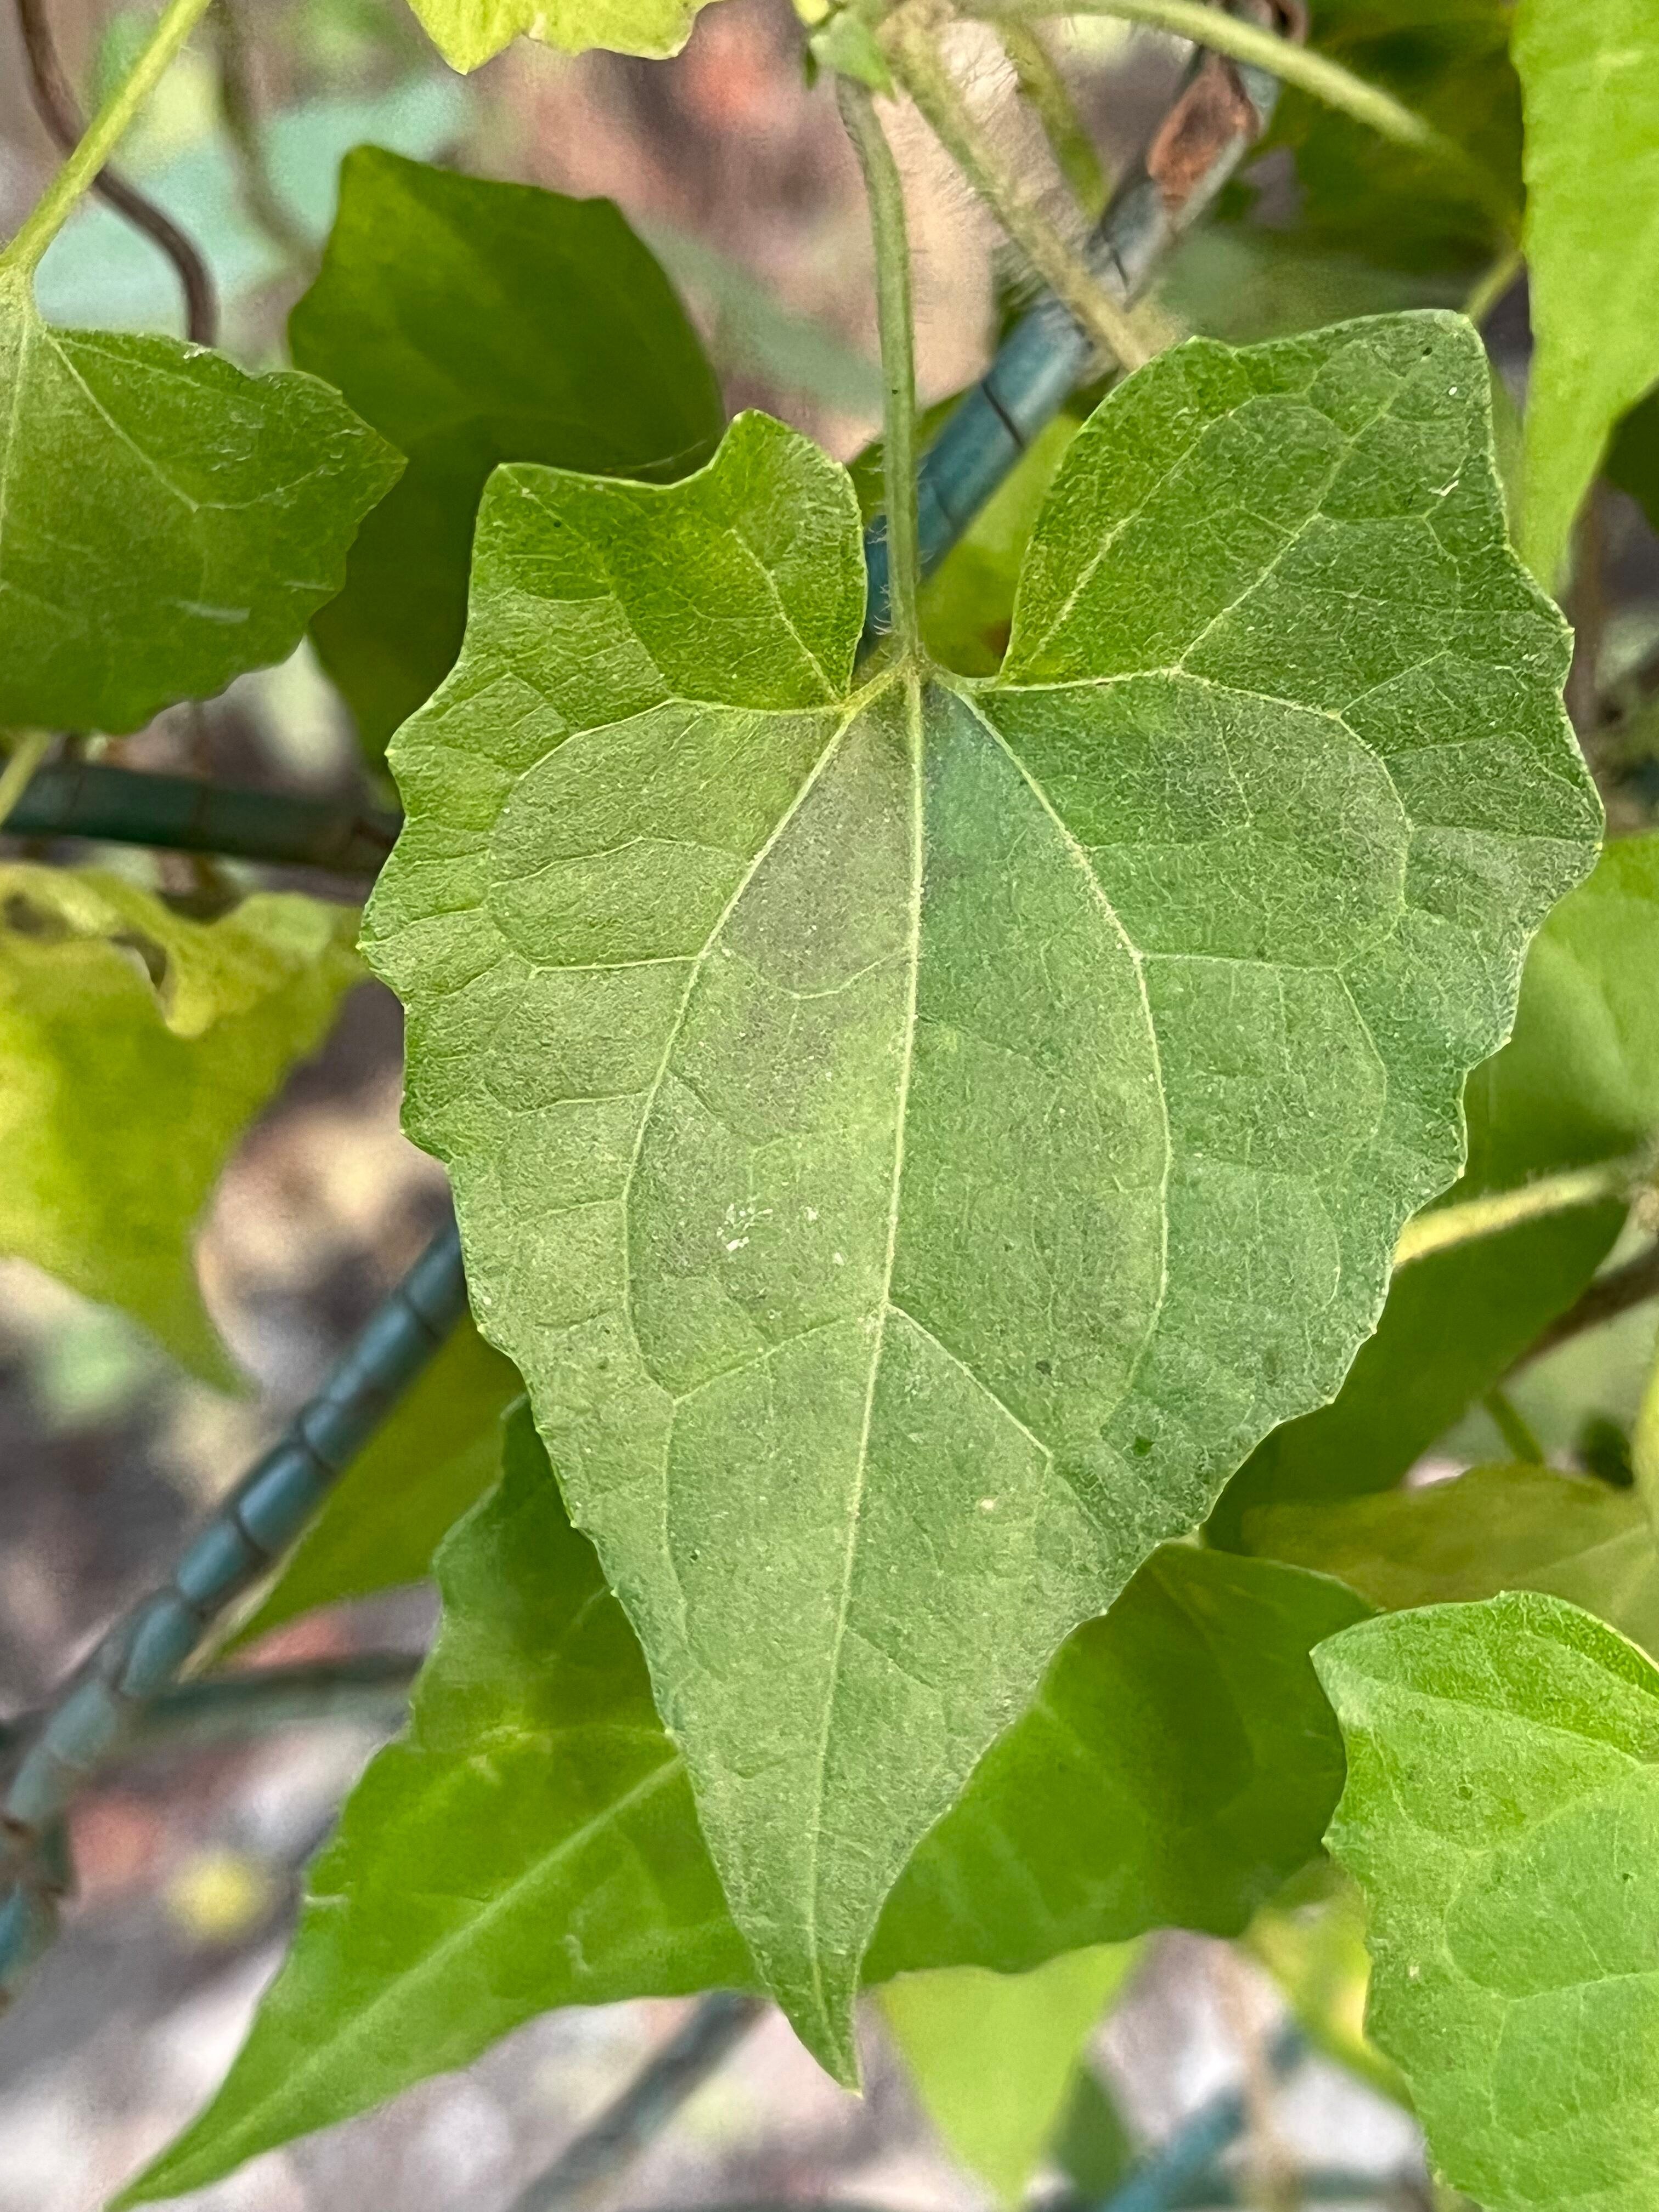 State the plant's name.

bitter vine
